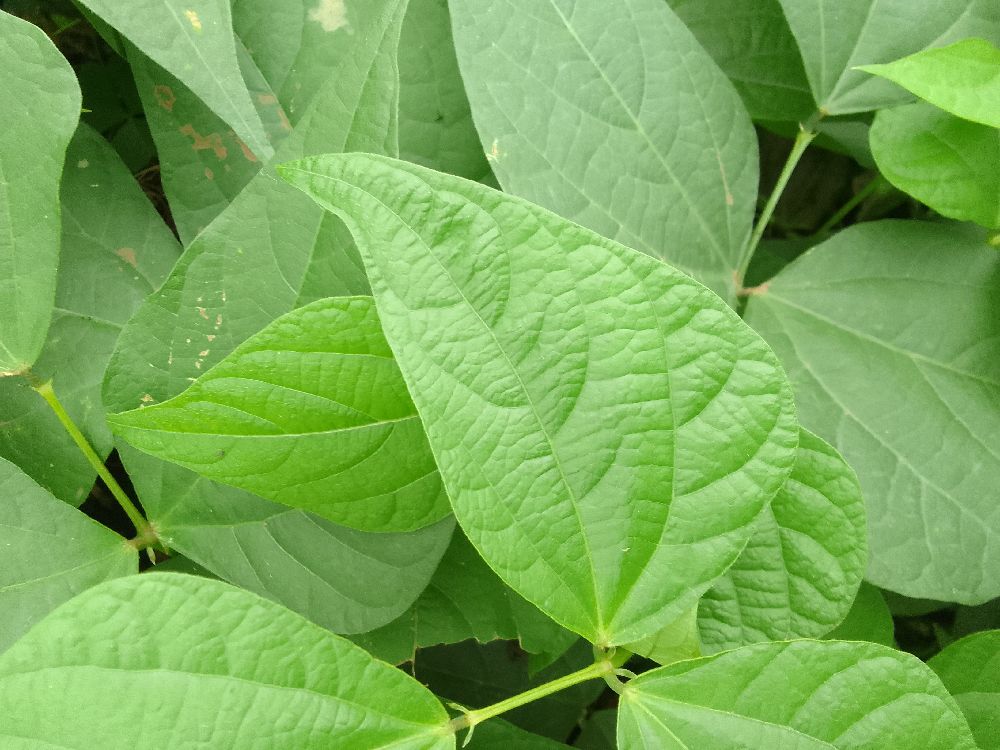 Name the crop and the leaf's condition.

common bean, healthy
